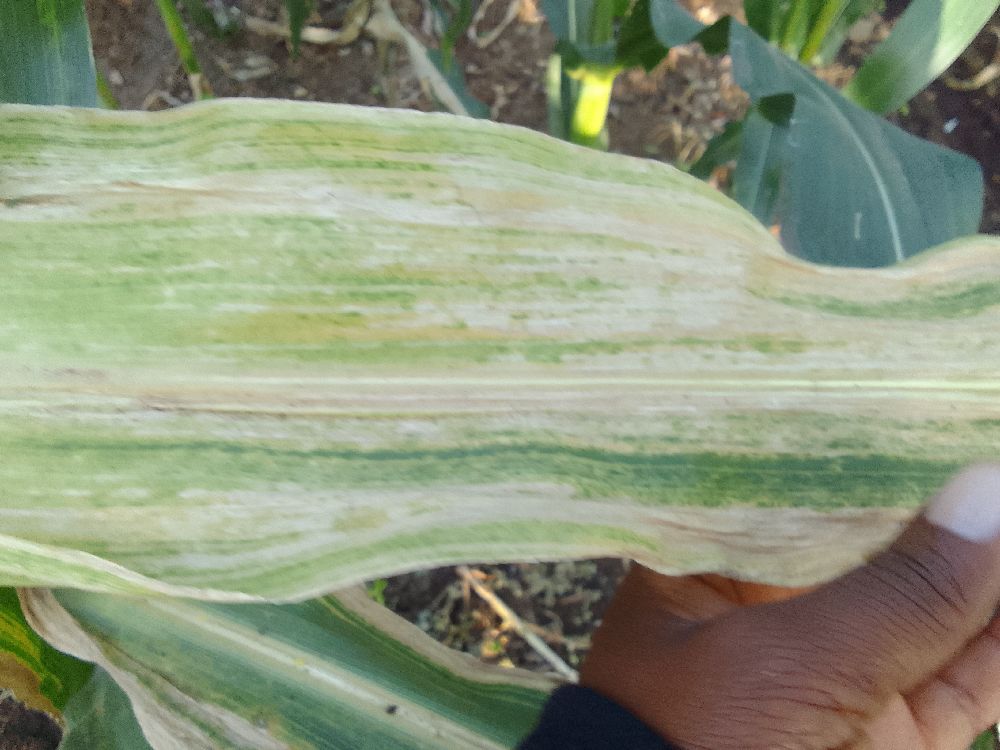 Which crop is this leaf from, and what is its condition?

maize, maize lethal necrosis
